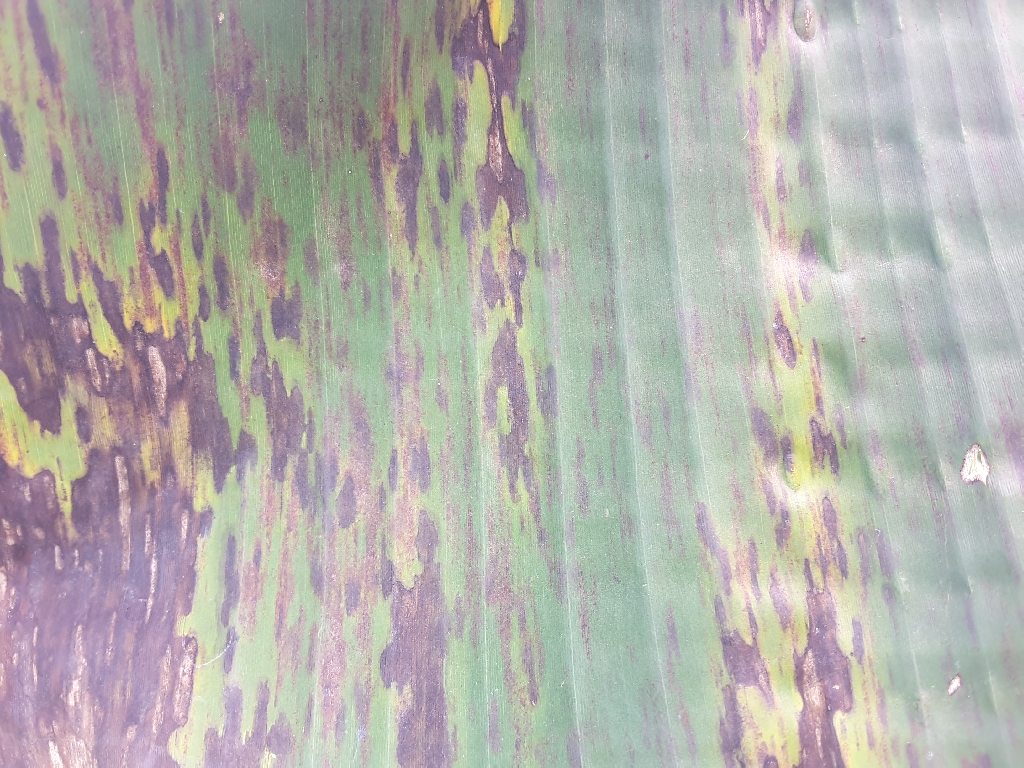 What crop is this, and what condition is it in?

banana, black sigatoka
